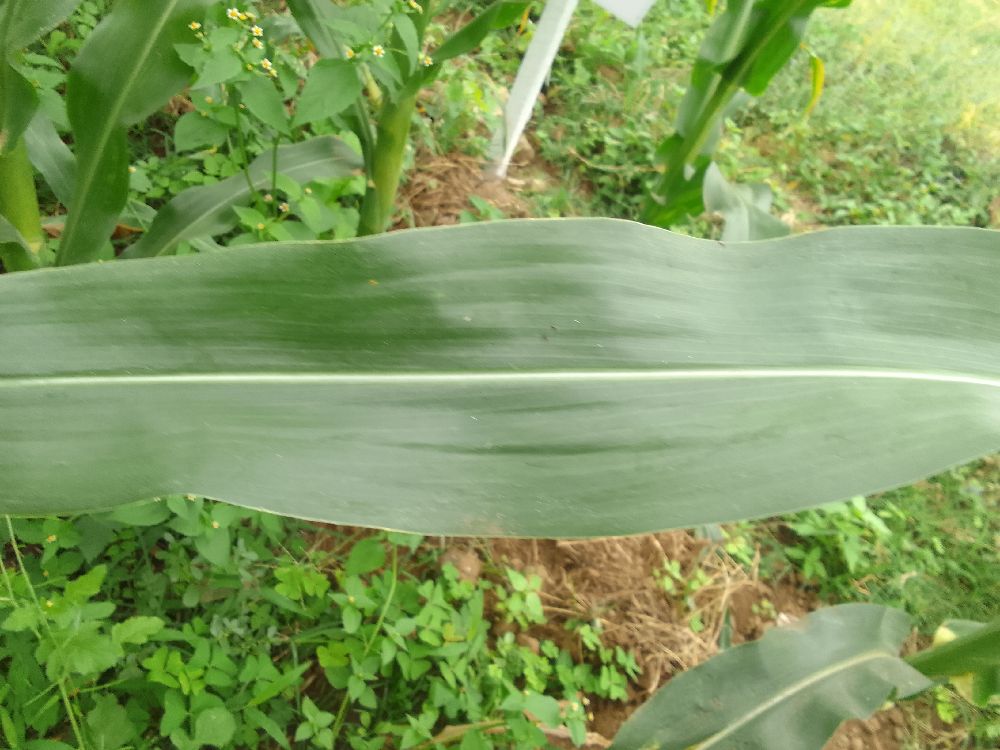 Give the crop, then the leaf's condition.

maize, healthy
